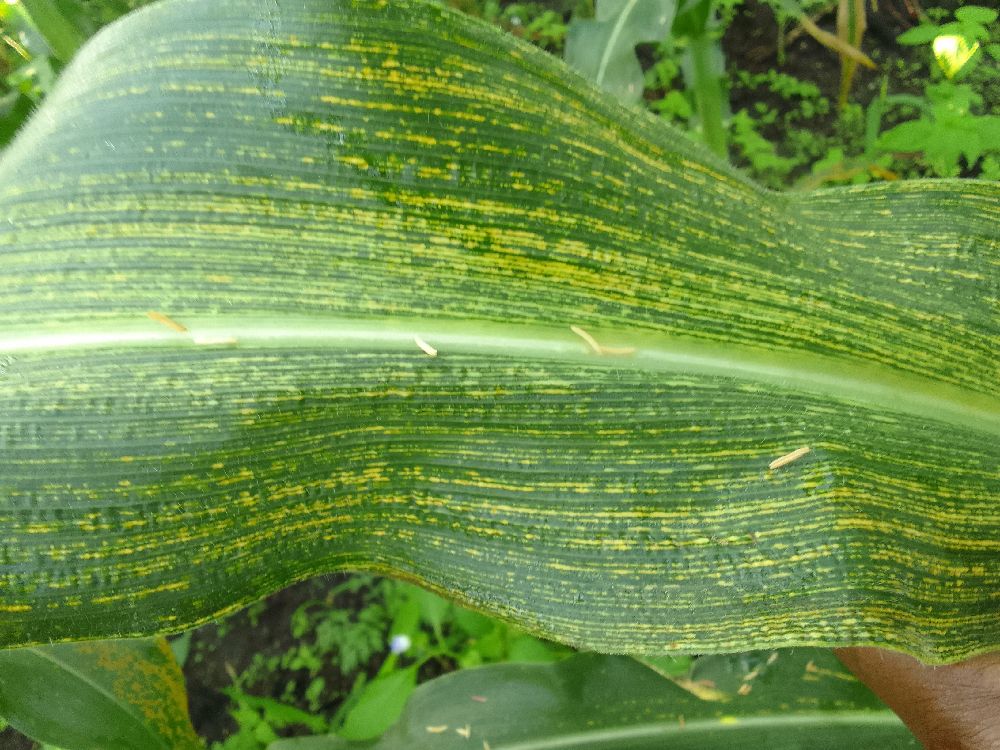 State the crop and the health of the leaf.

maize, maize streak virus
